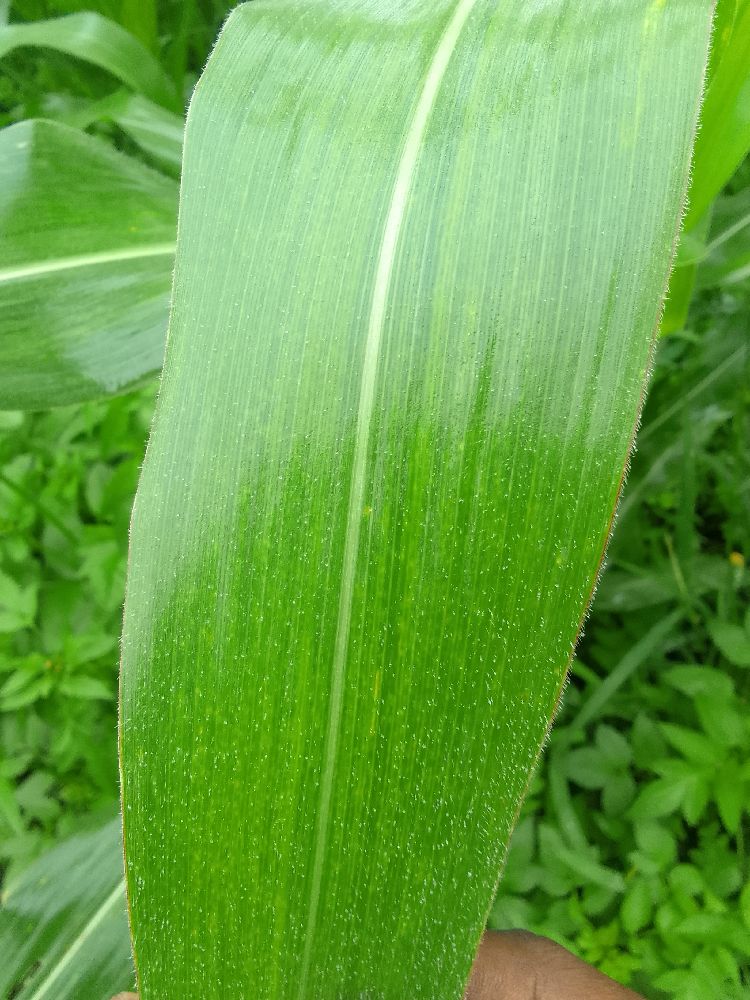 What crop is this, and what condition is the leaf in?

maize, healthy
